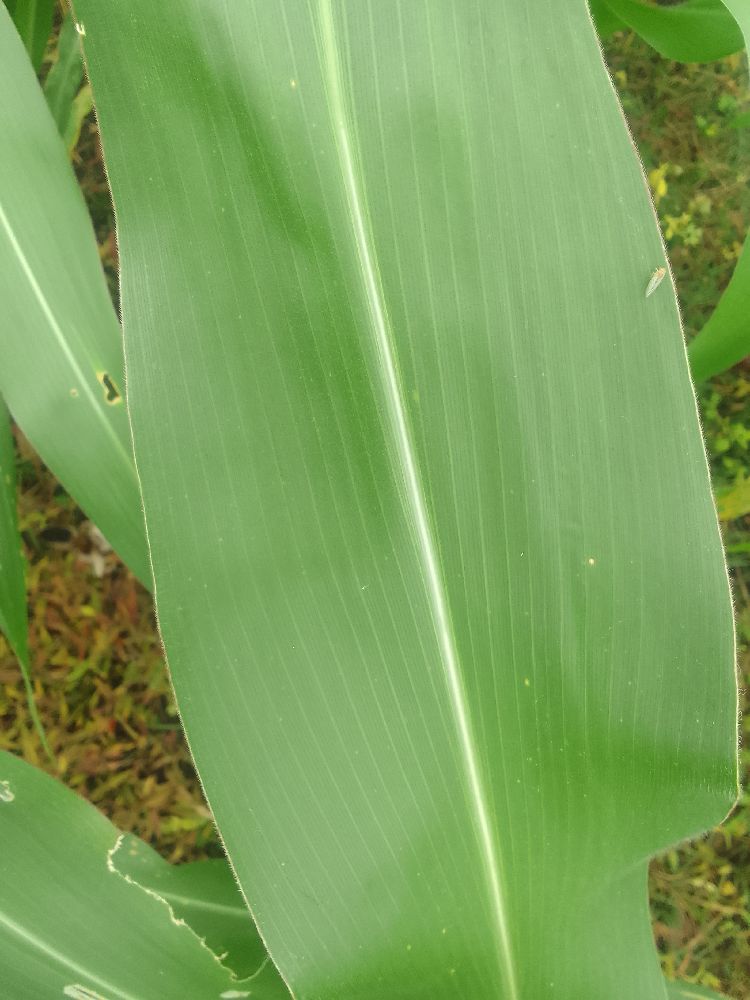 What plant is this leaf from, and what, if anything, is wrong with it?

maize, healthy
